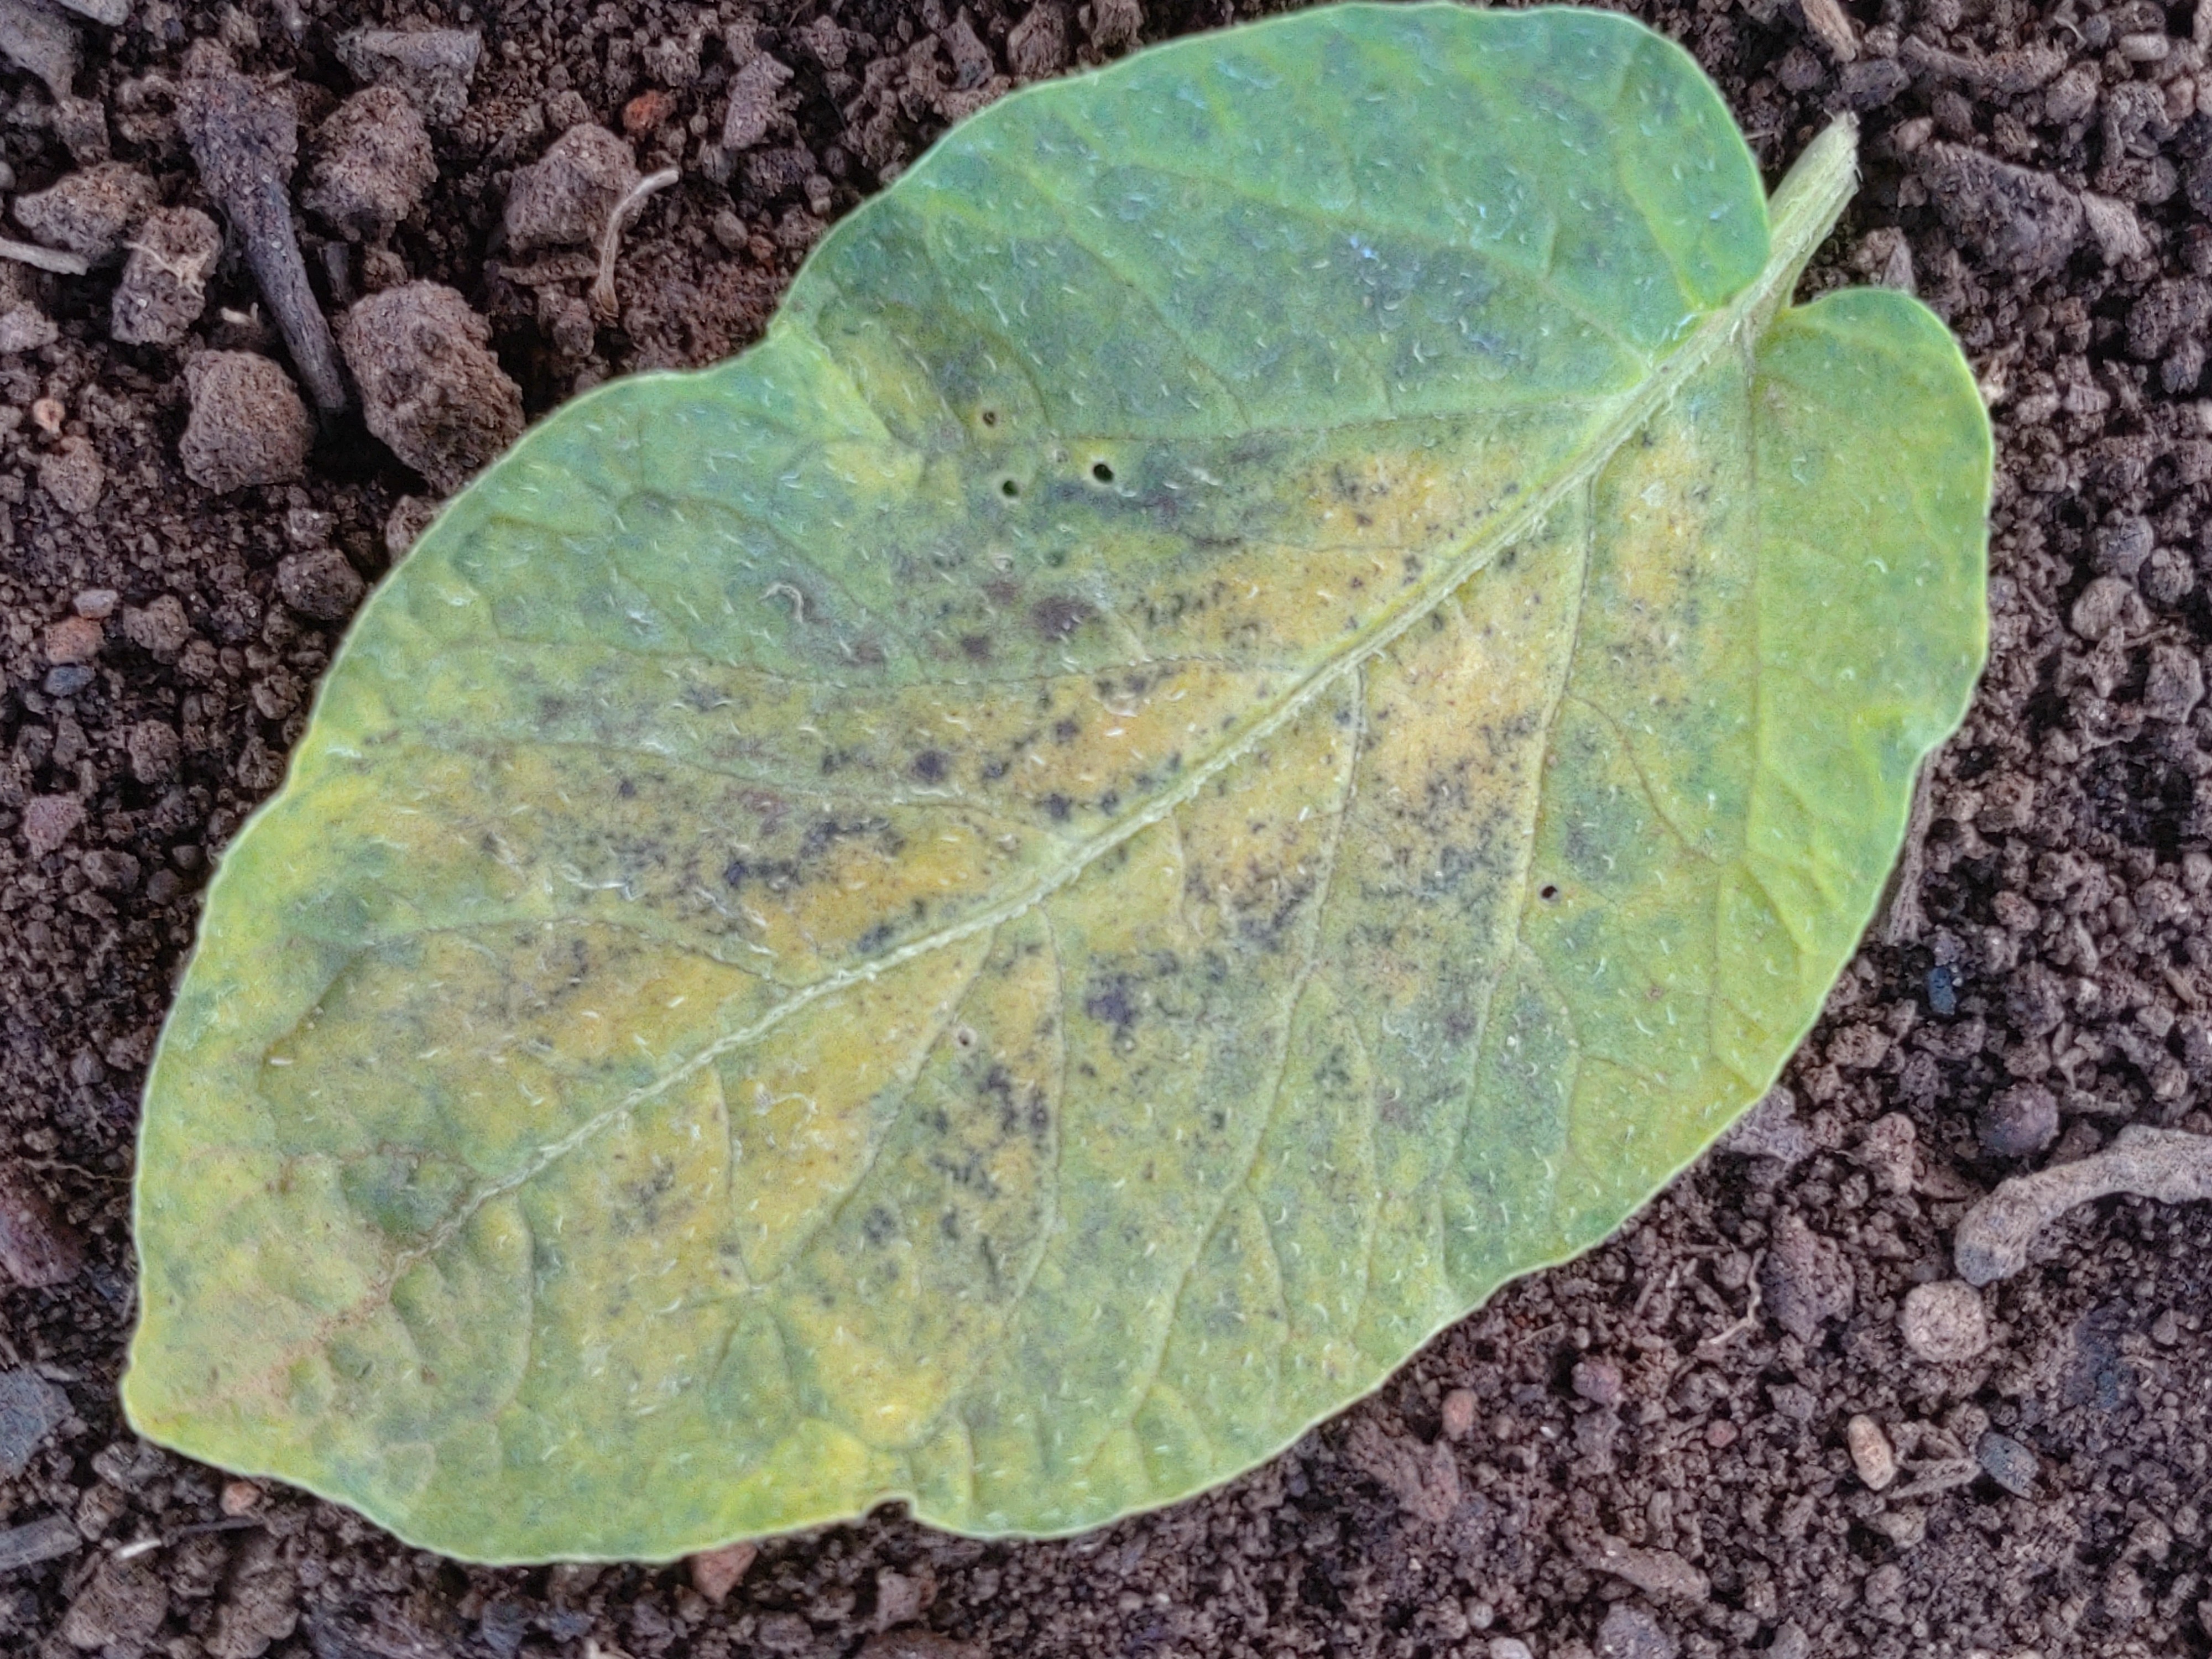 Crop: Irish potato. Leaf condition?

late blight
